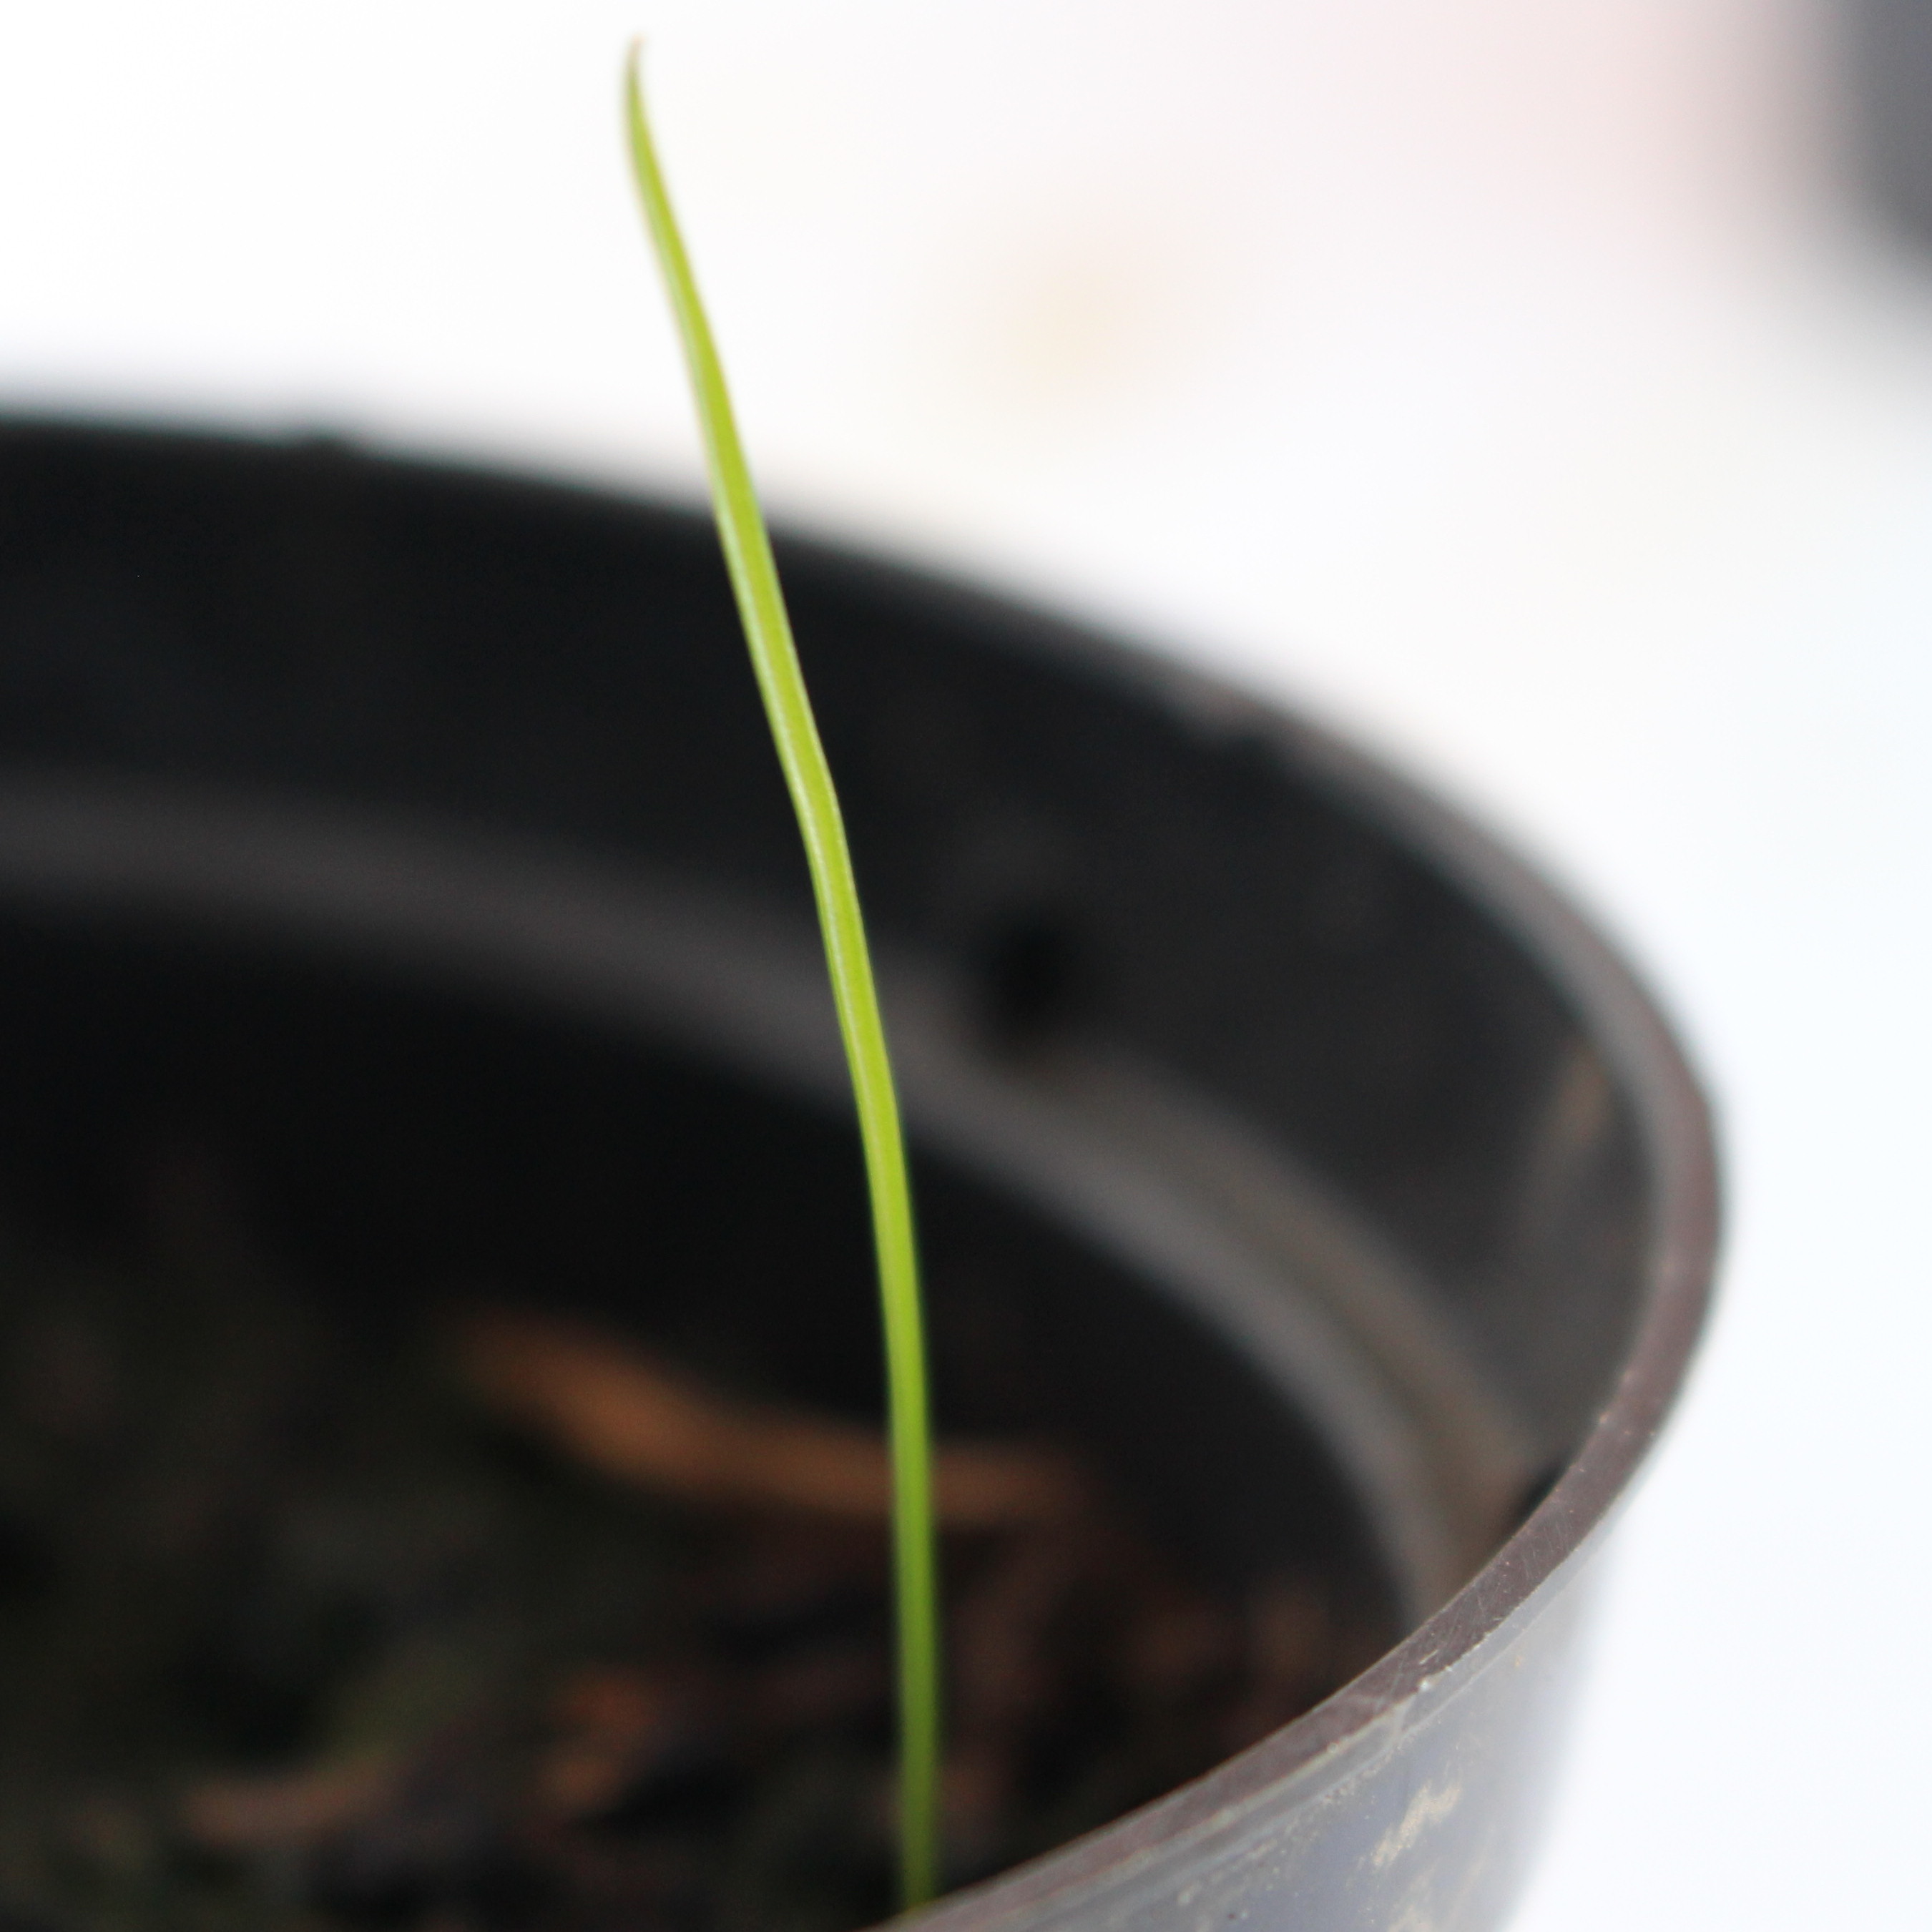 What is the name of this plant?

Lolium multiflorum
